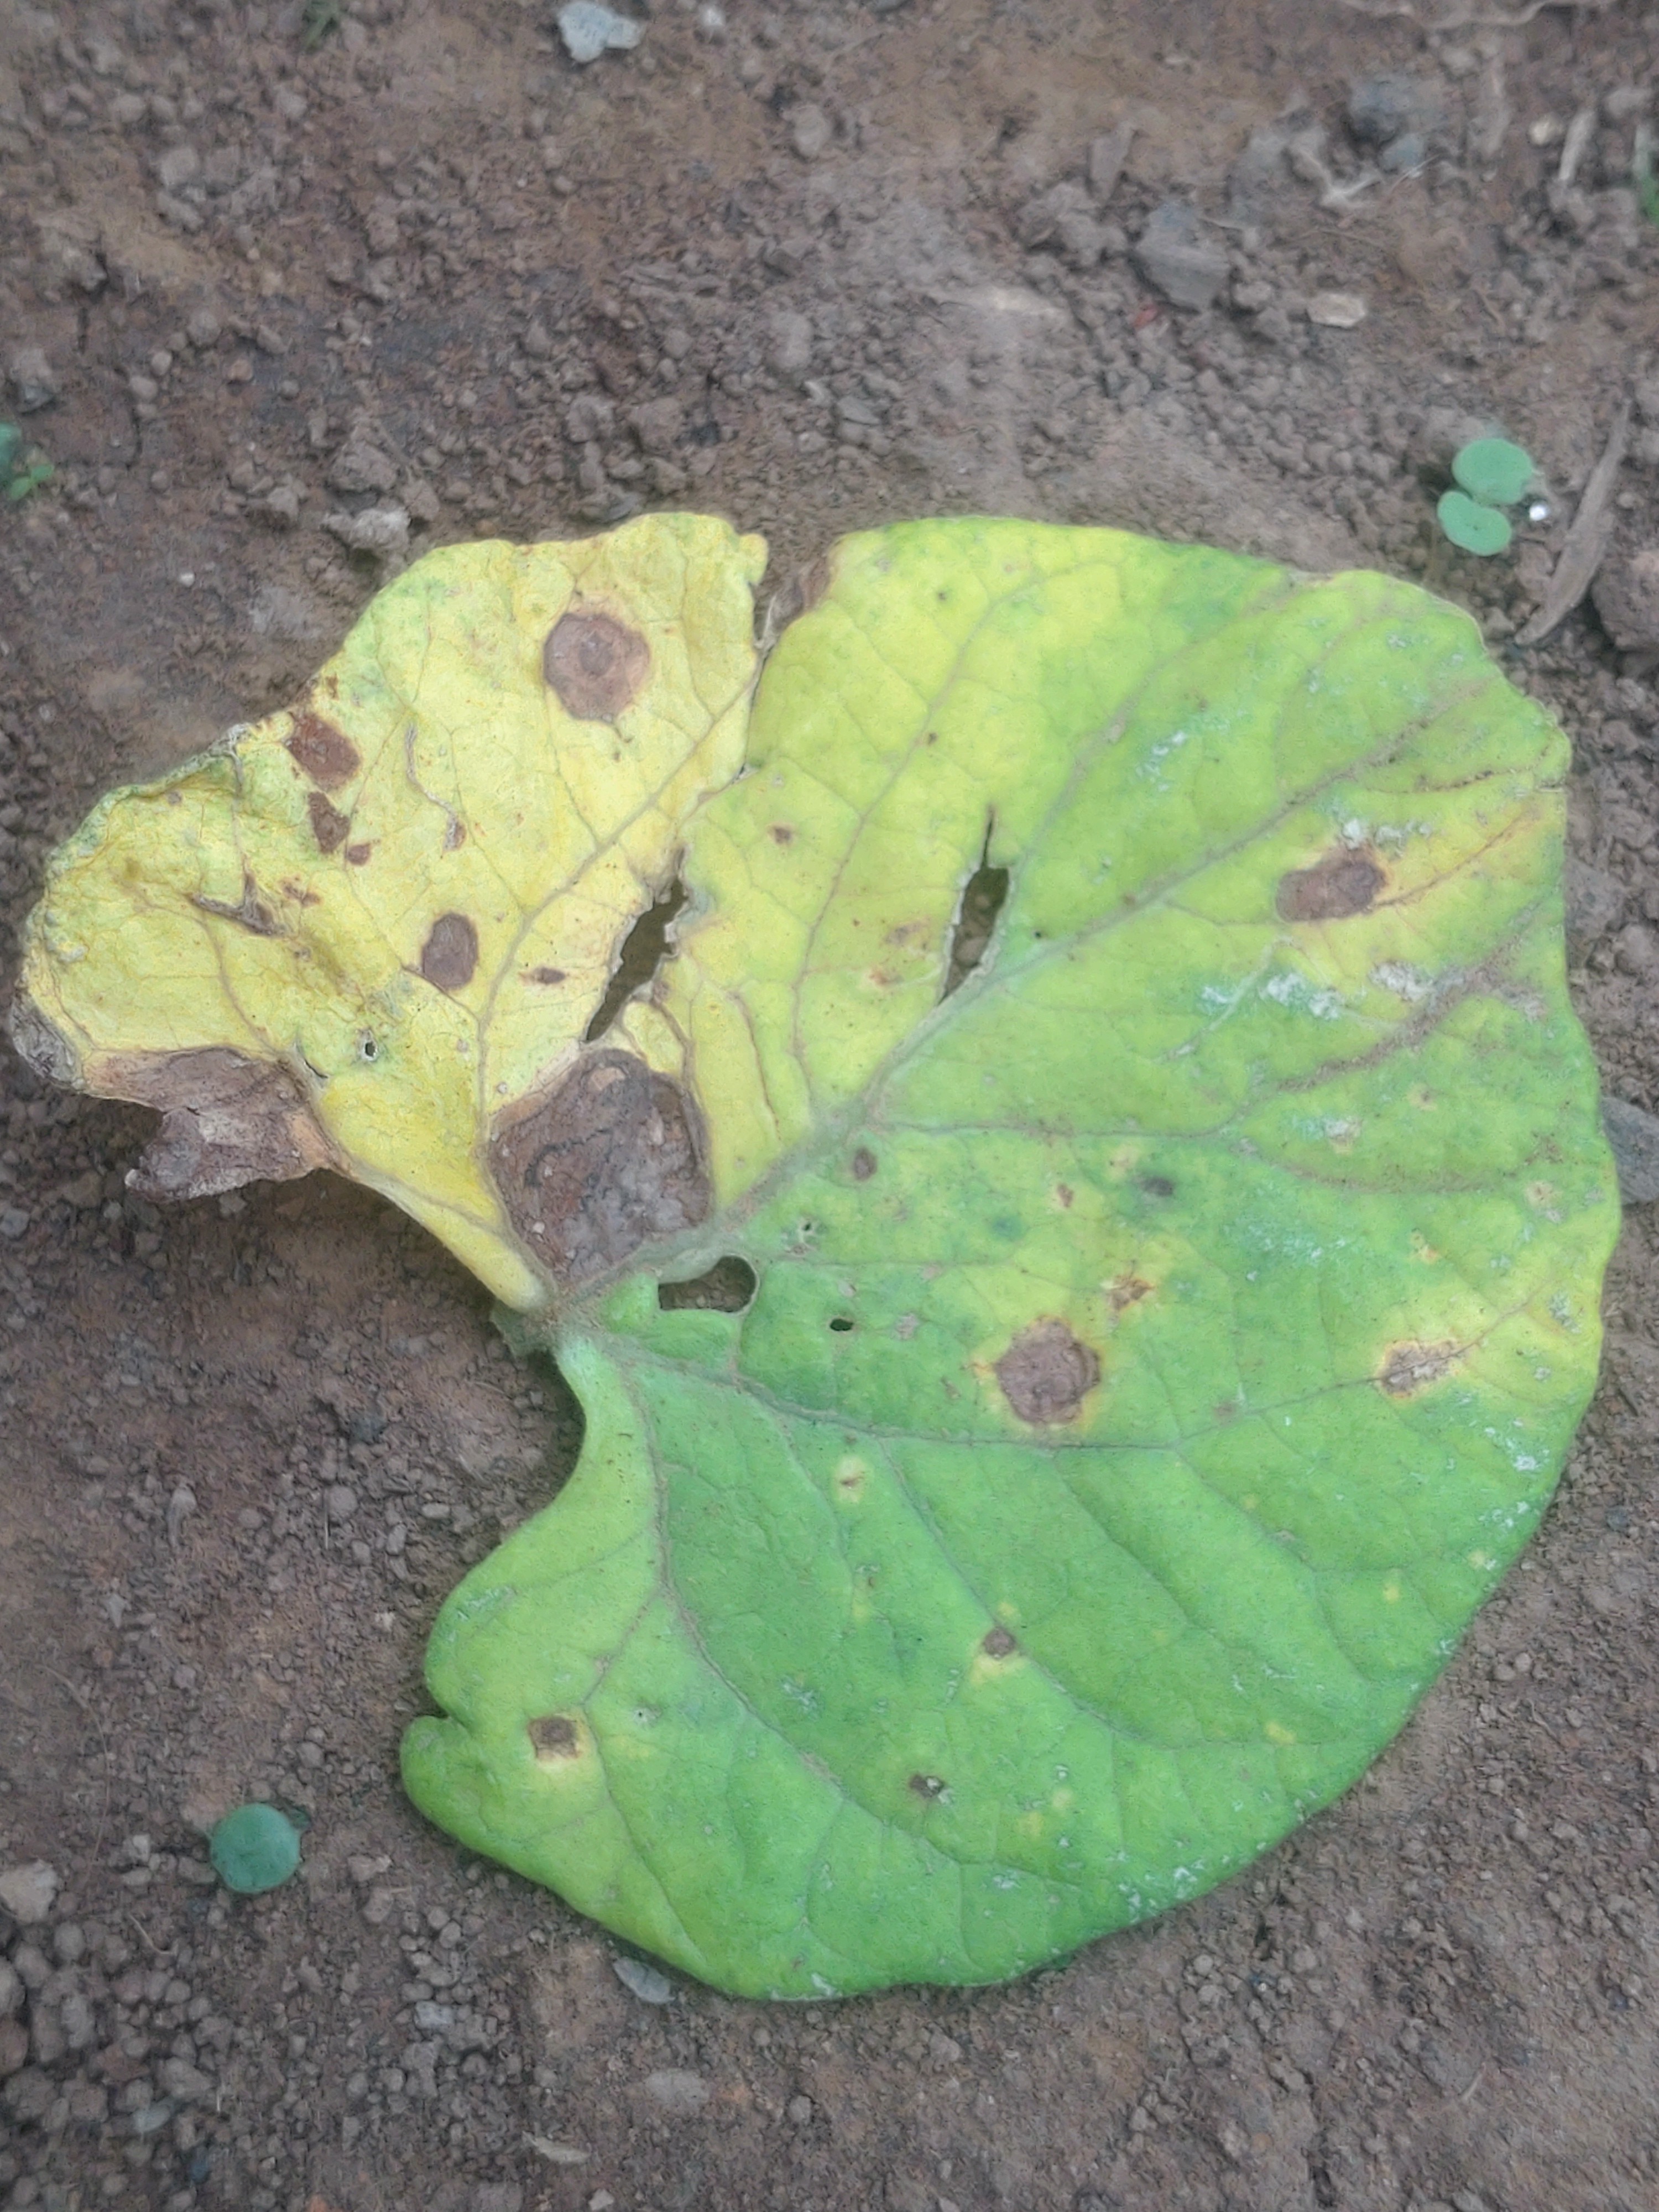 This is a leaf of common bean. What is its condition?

anthracnose
